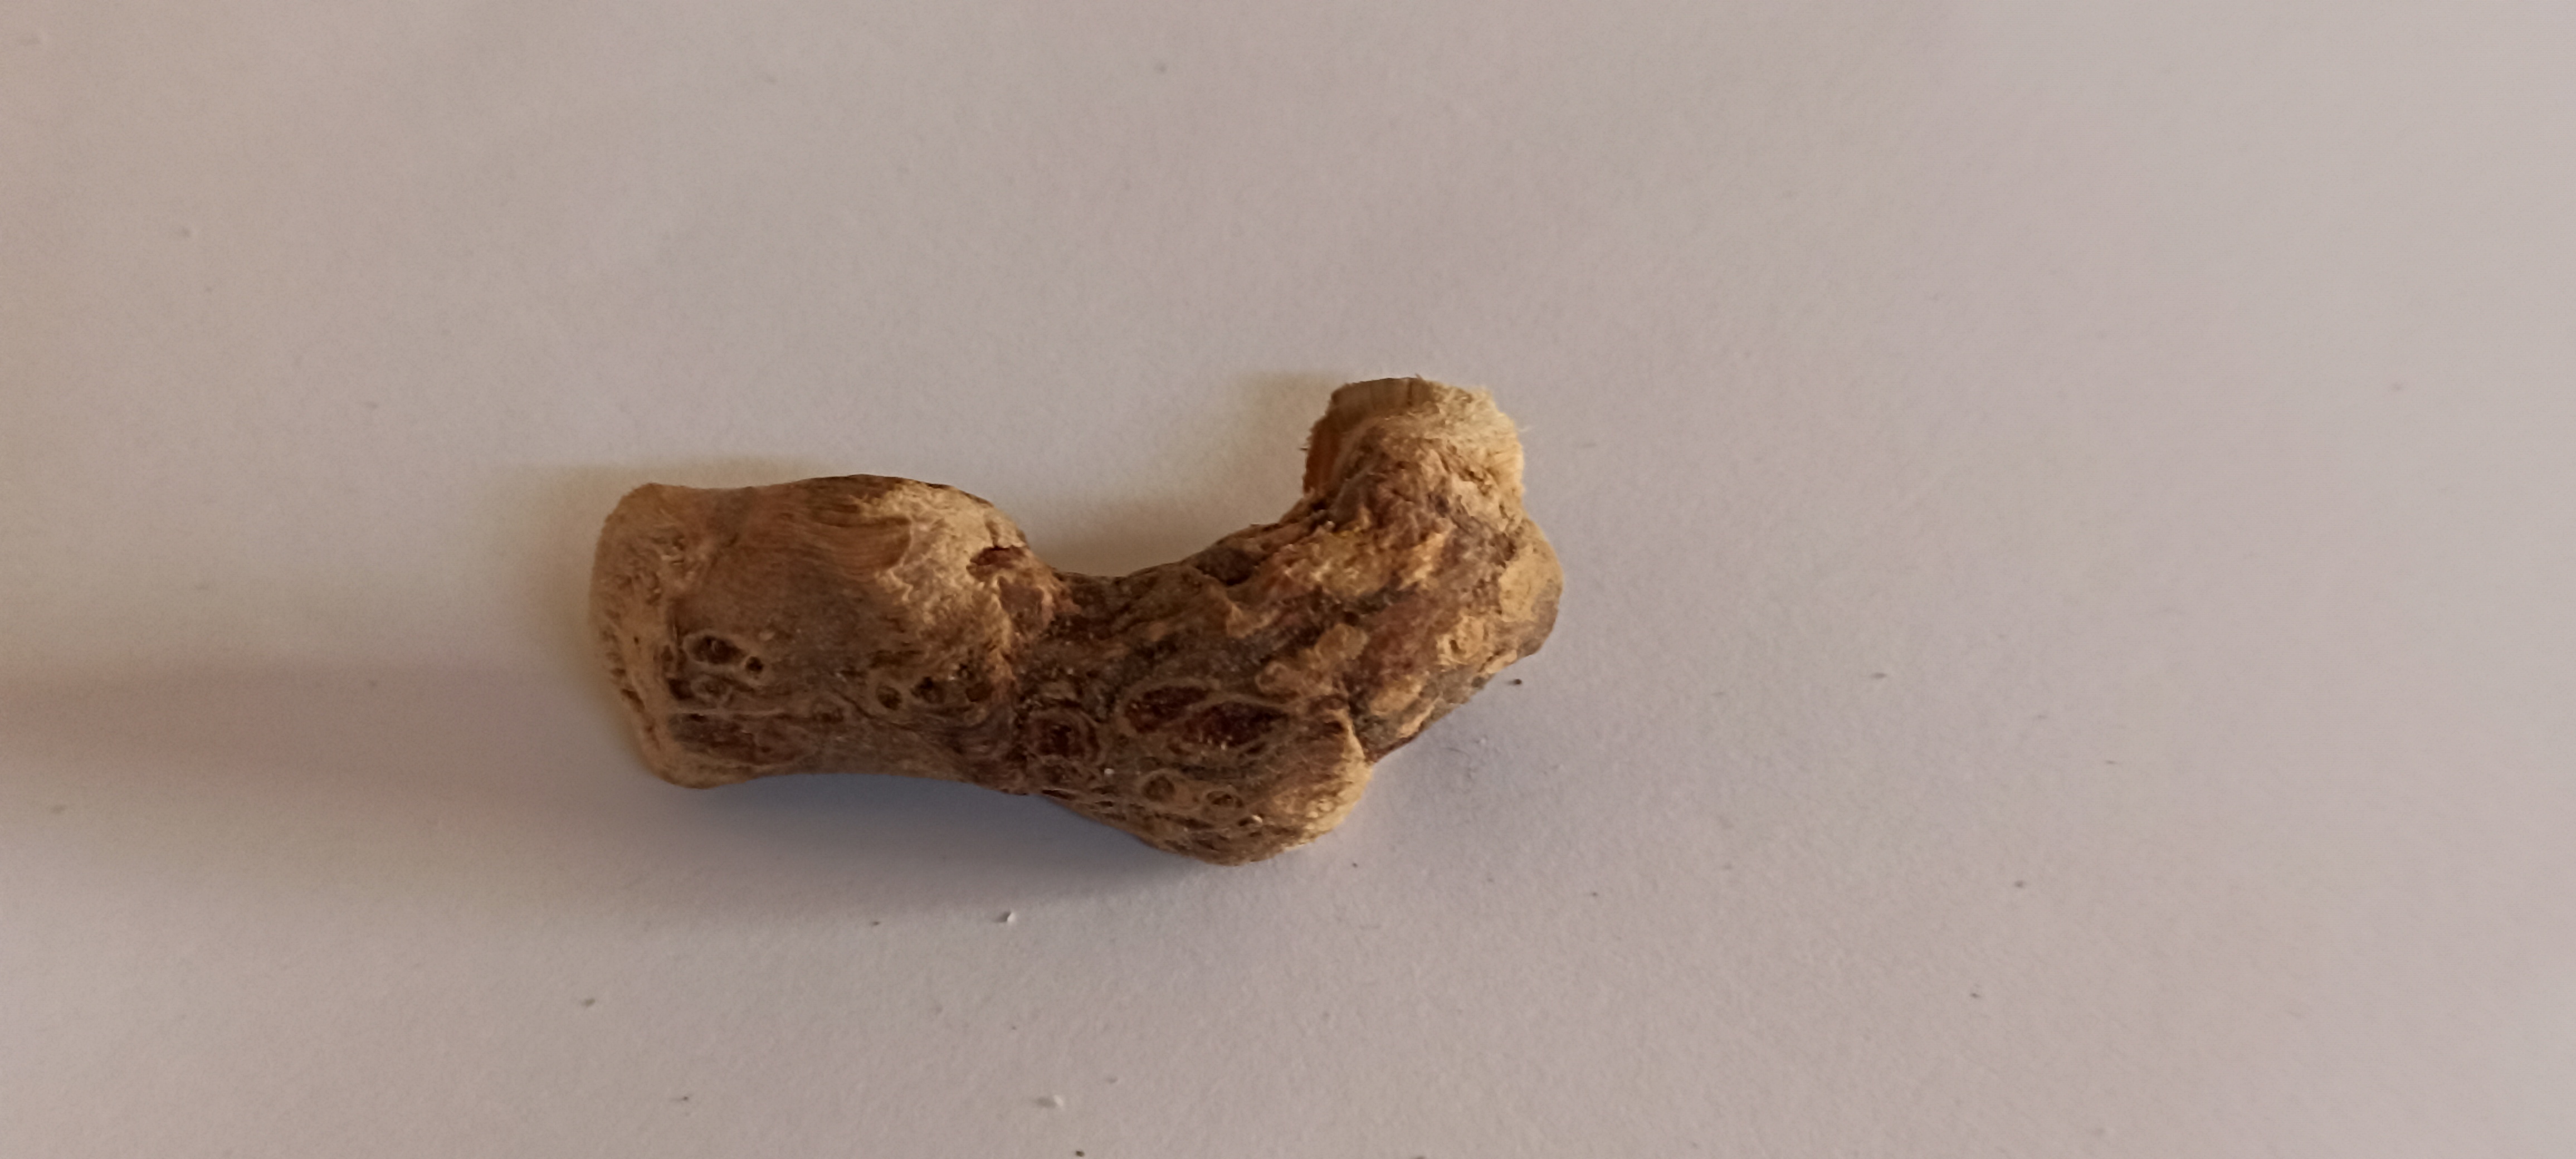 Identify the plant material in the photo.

vekhand
